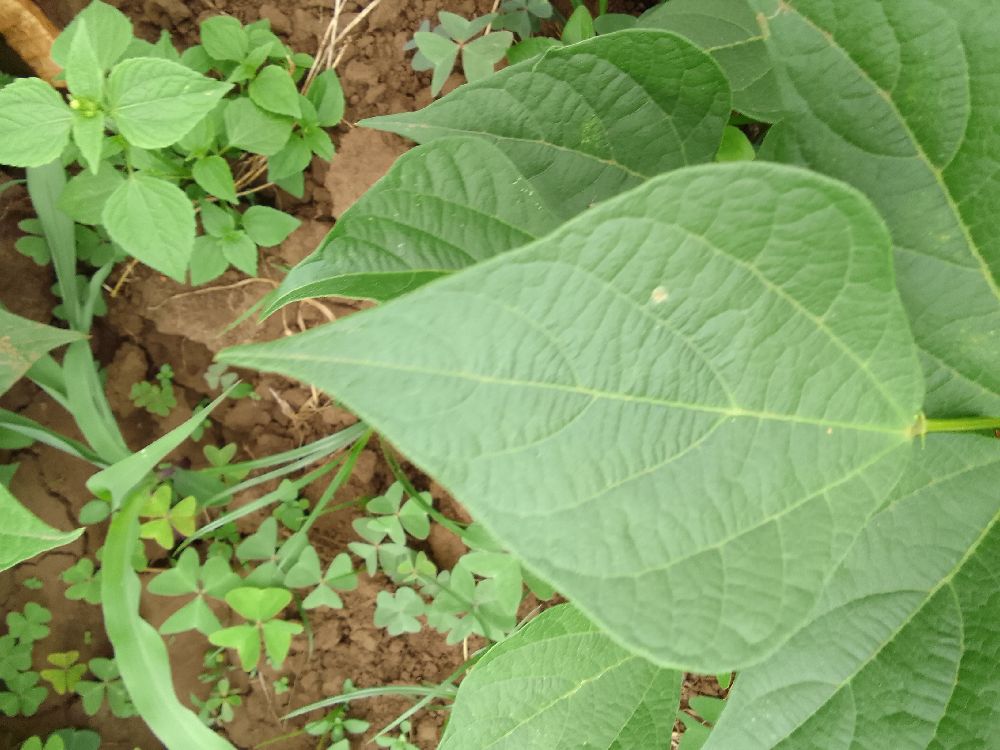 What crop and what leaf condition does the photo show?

common bean, healthy
